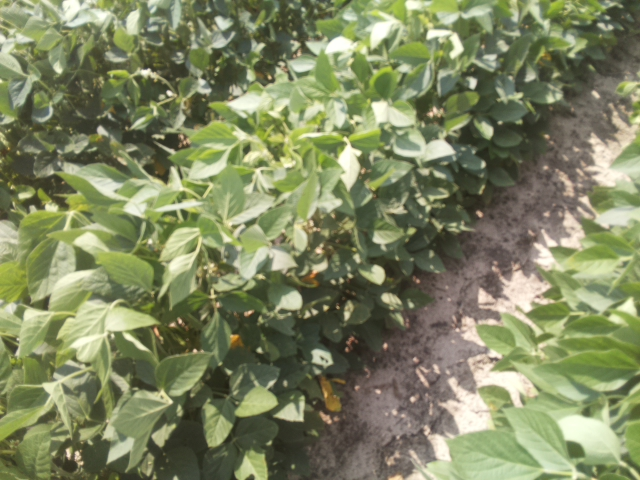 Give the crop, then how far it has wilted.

soybean, leaves with no wilting
